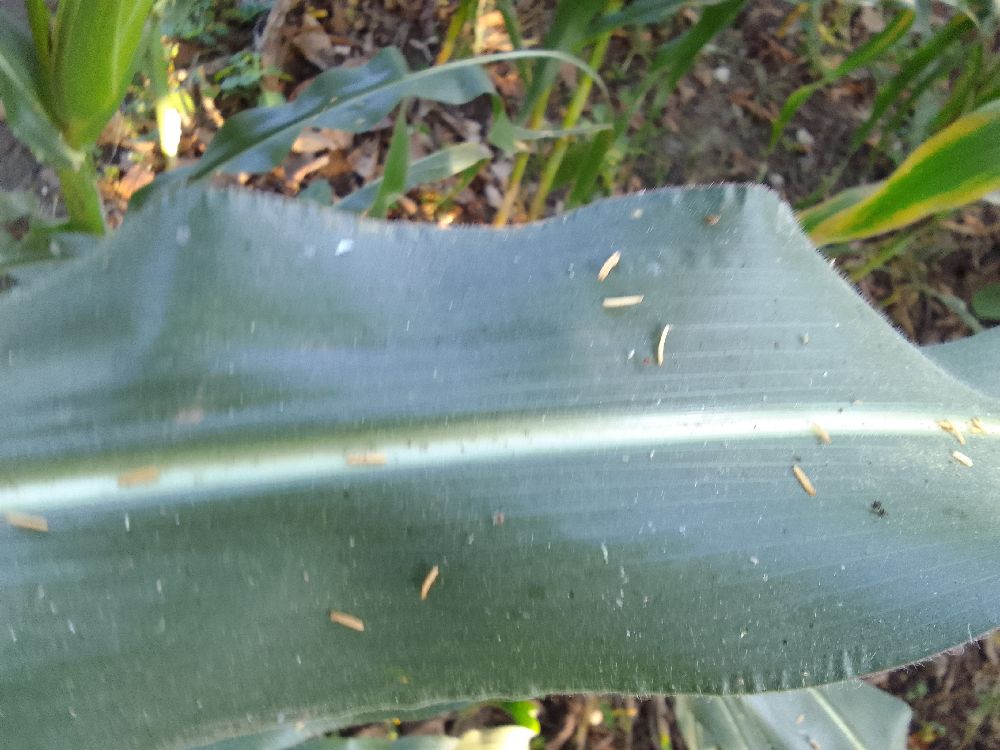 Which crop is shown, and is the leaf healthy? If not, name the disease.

maize, healthy
